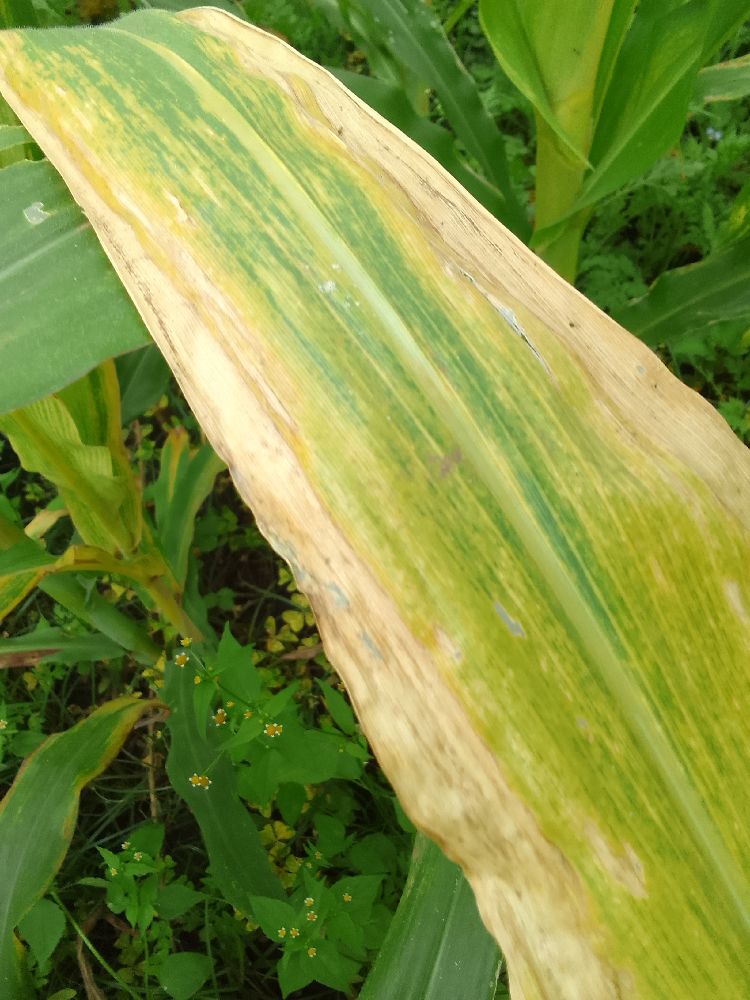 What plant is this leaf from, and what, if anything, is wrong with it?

maize, maize lethal necrosis
